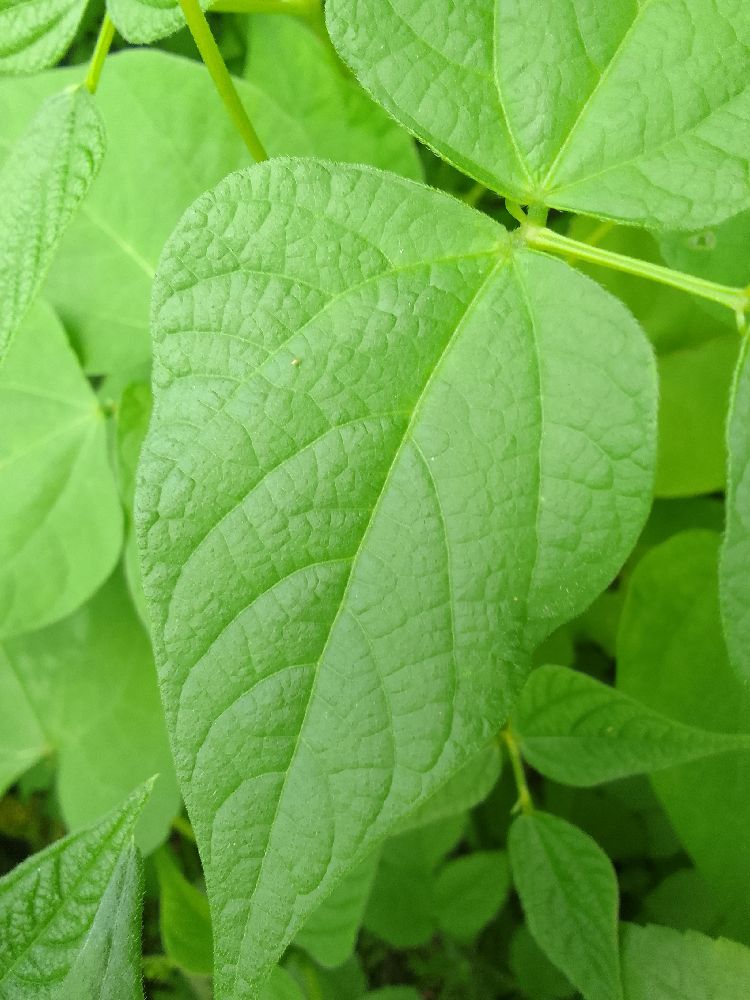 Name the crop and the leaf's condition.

common bean, healthy
